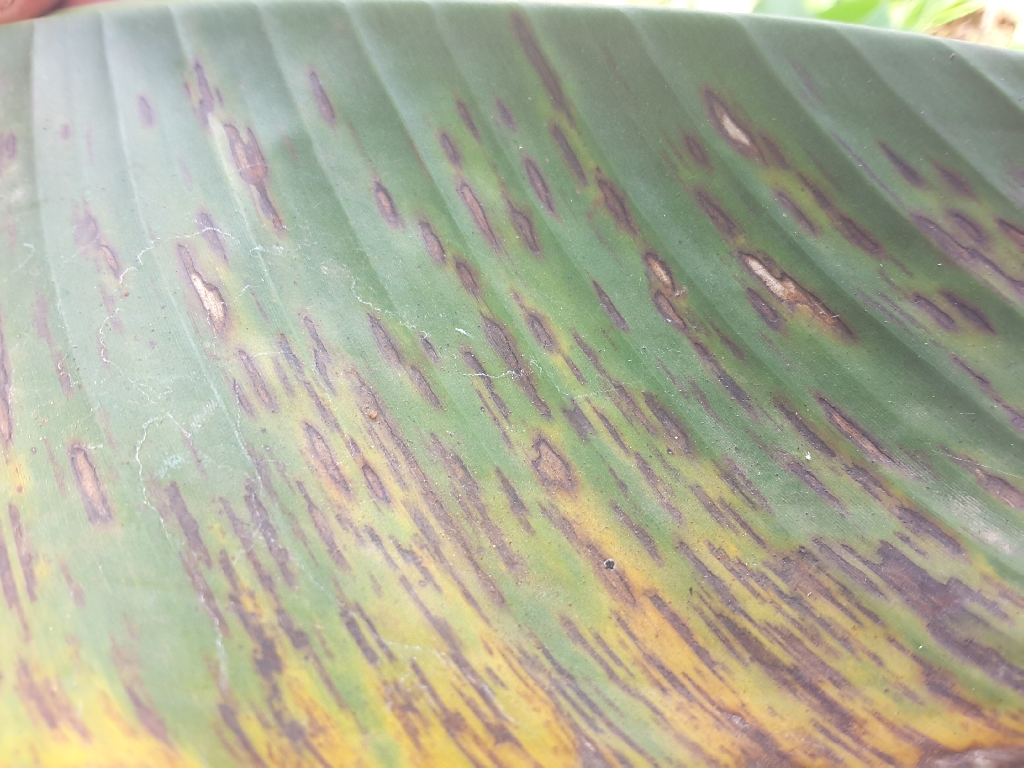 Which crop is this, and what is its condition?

banana, black sigatoka
